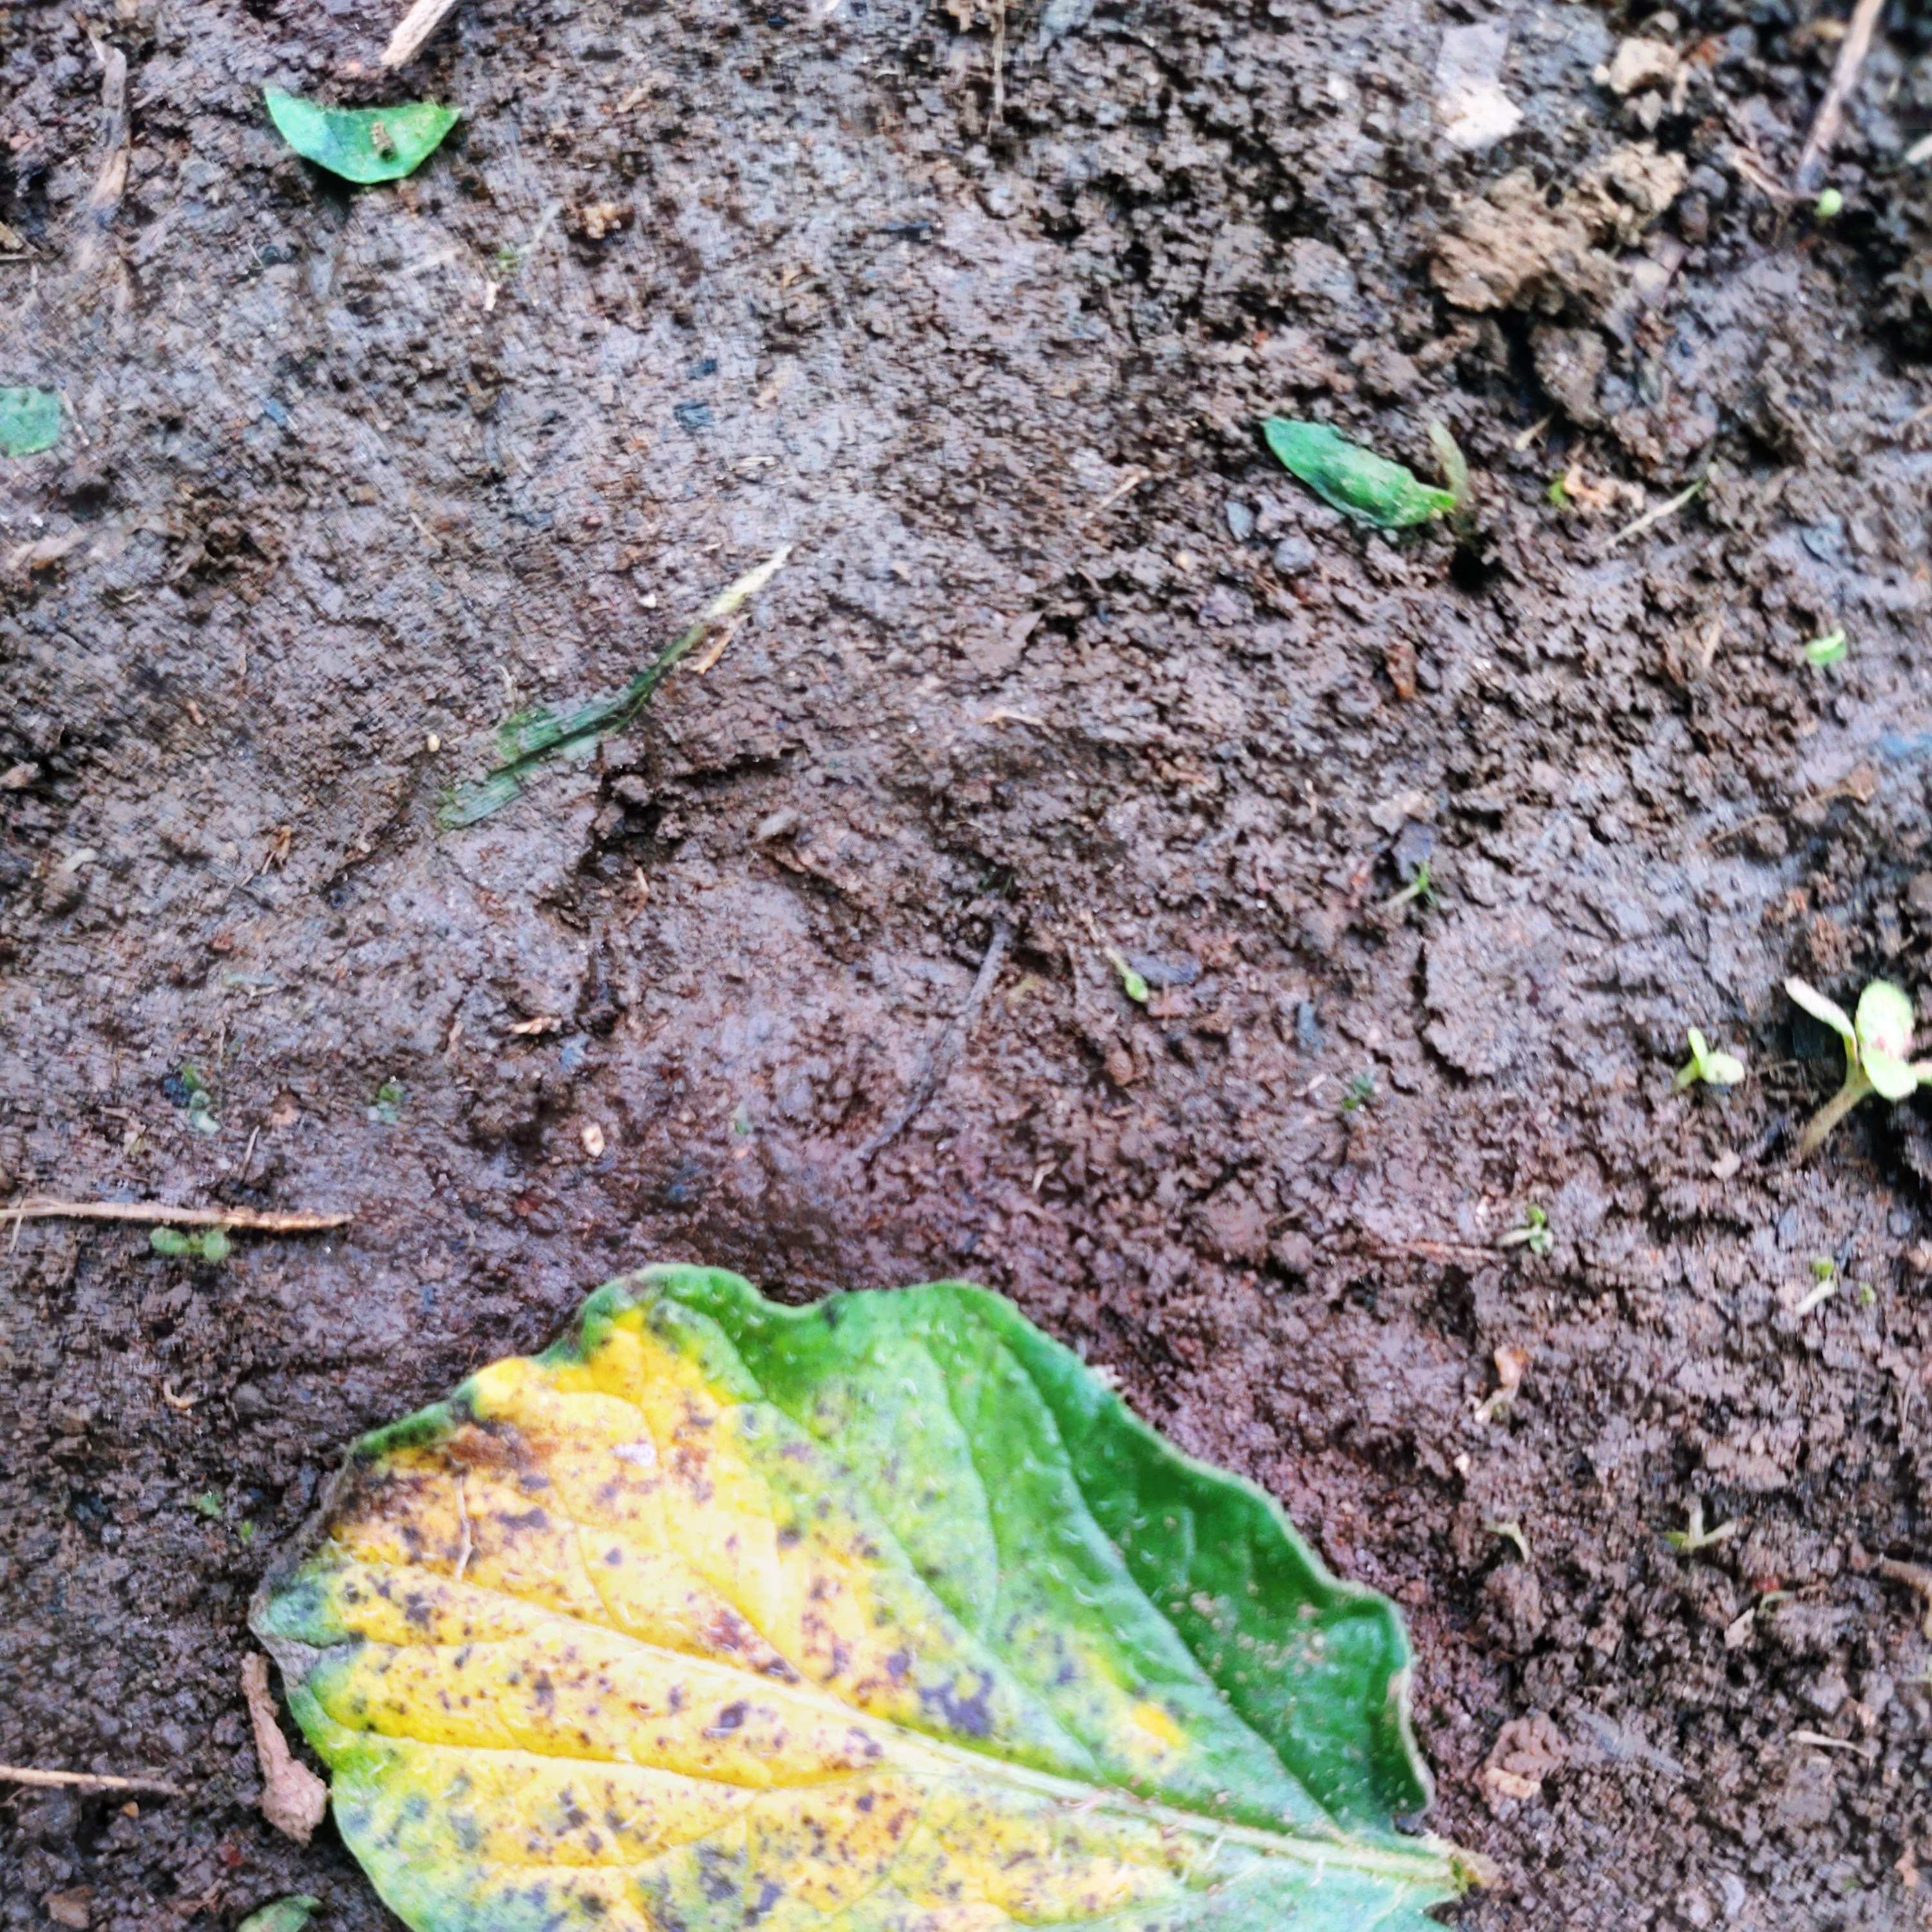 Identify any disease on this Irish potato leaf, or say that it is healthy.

late blight
